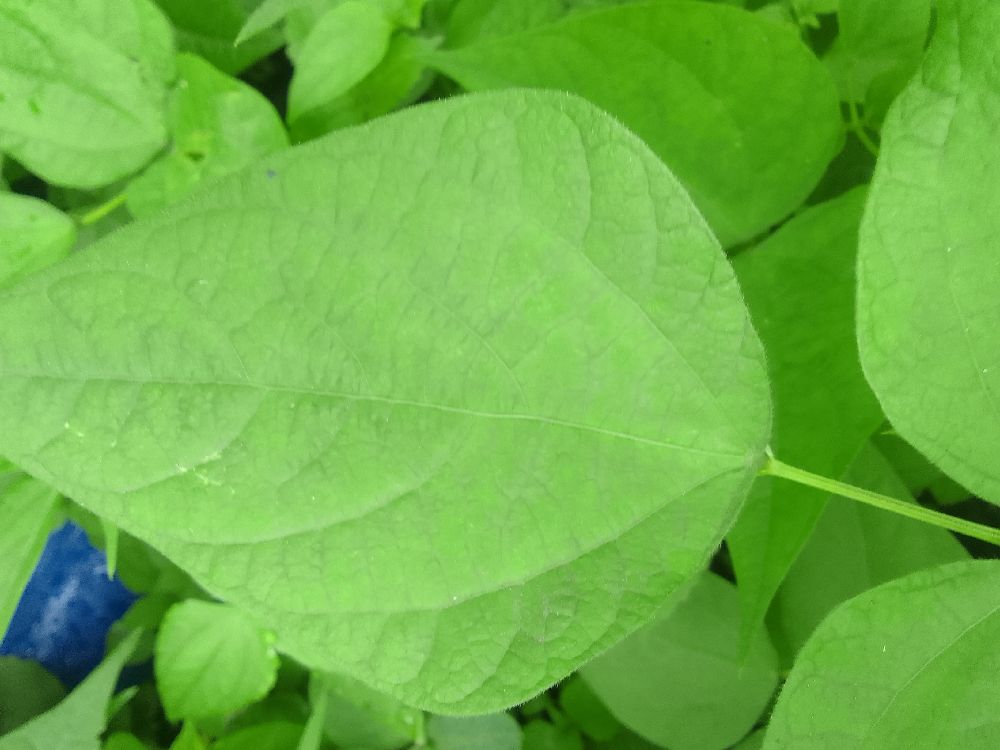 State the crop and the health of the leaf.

common bean, healthy
